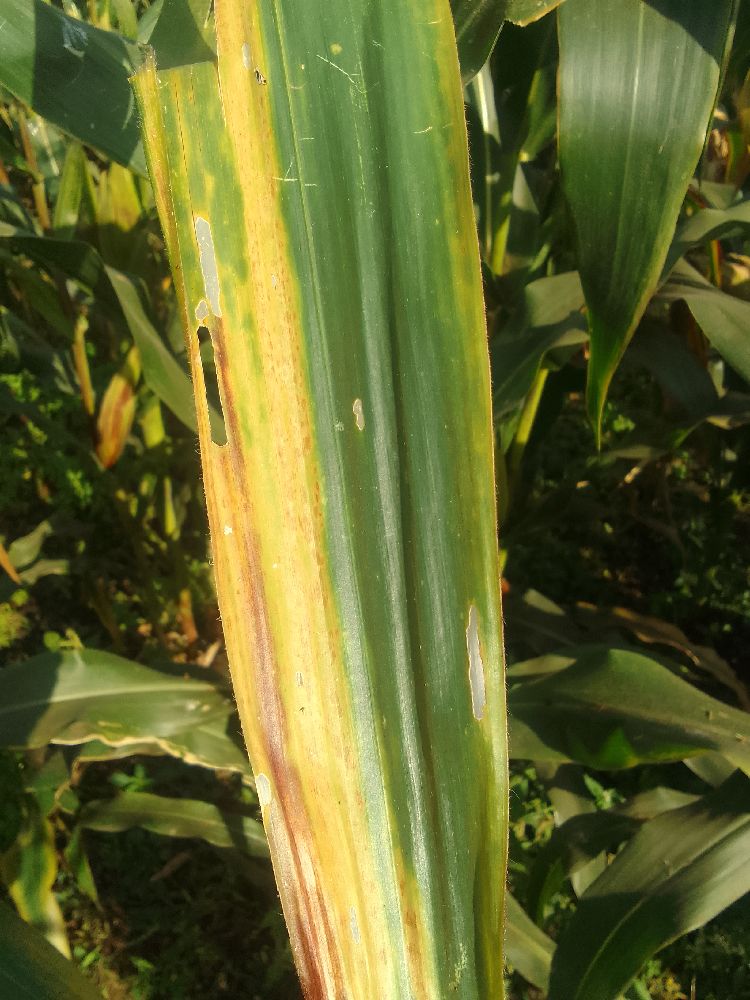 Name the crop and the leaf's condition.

maize, maize lethal necrosis
